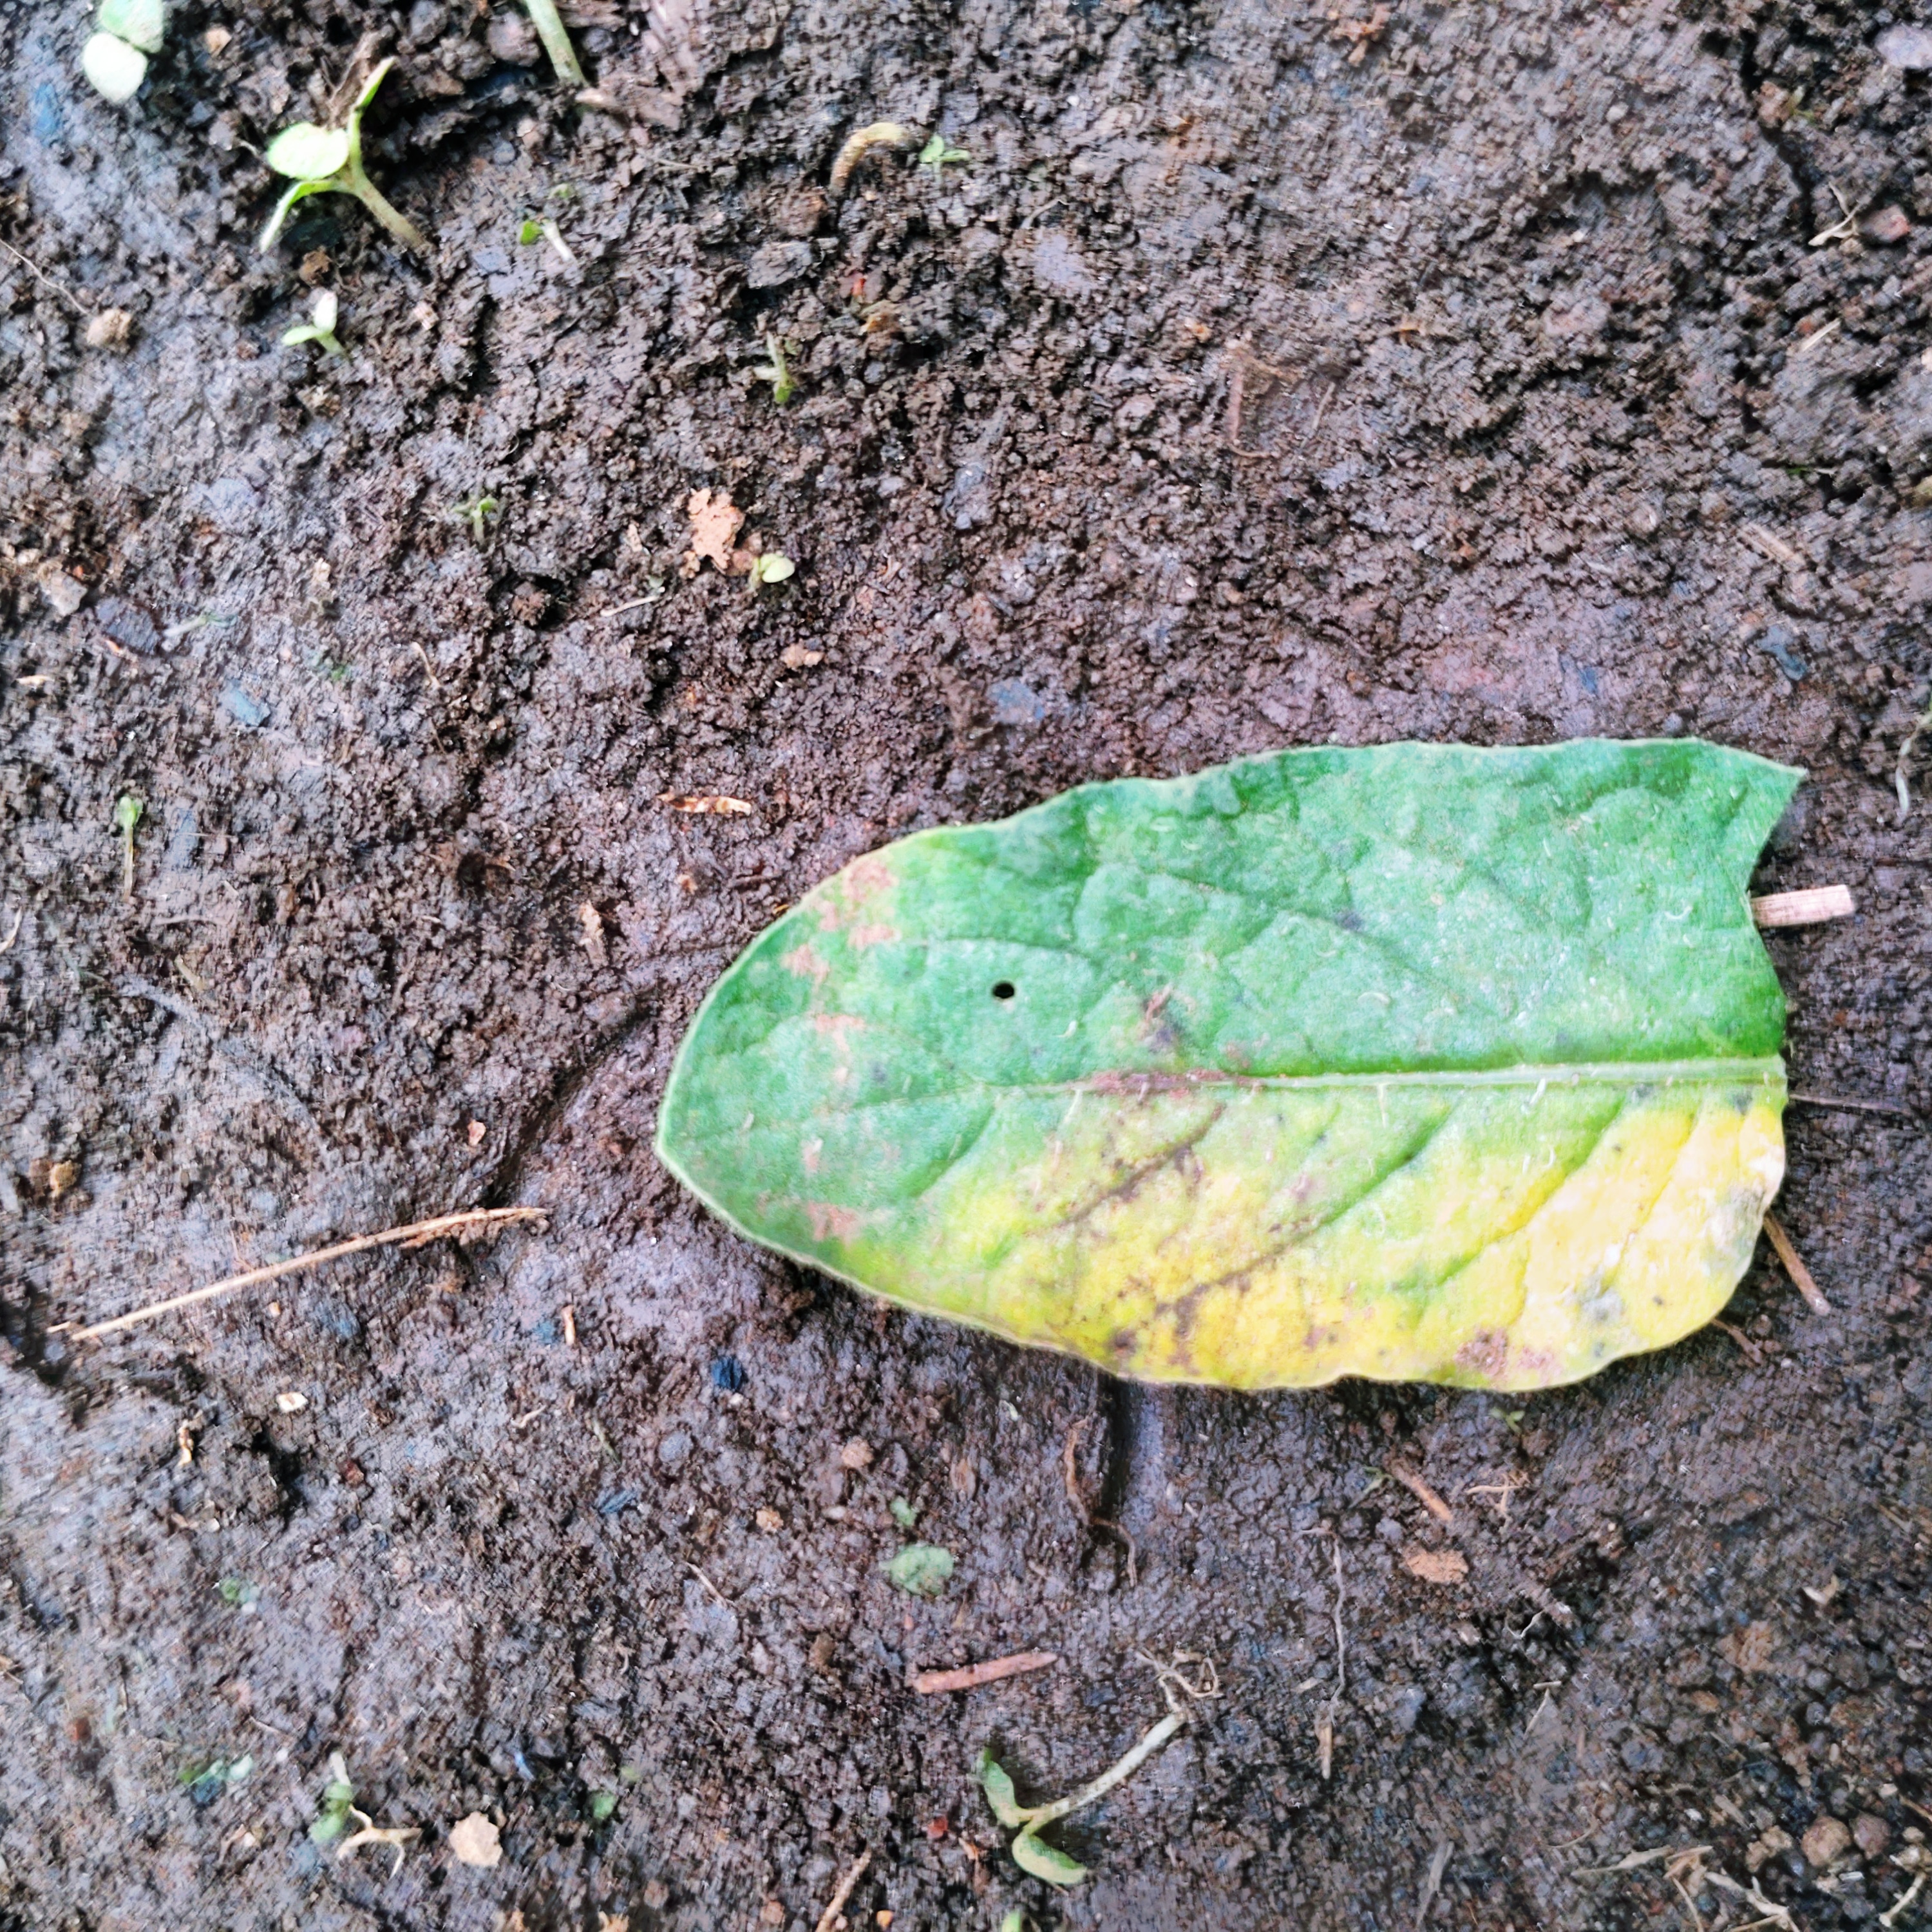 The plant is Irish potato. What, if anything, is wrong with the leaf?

late blight
